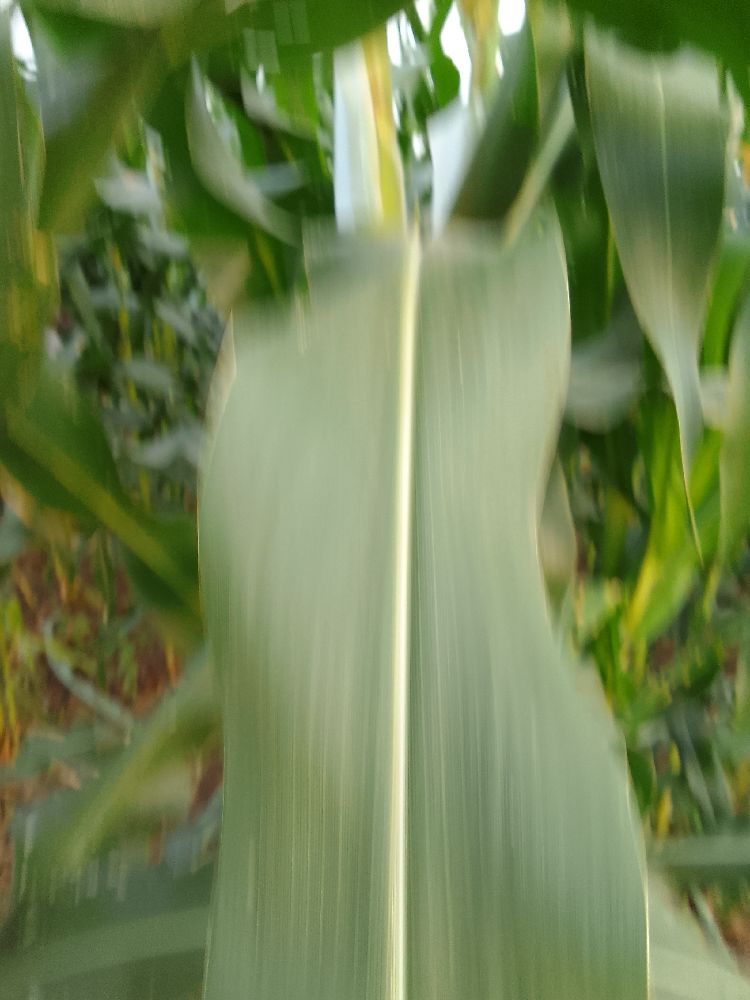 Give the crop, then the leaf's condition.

maize, healthy
